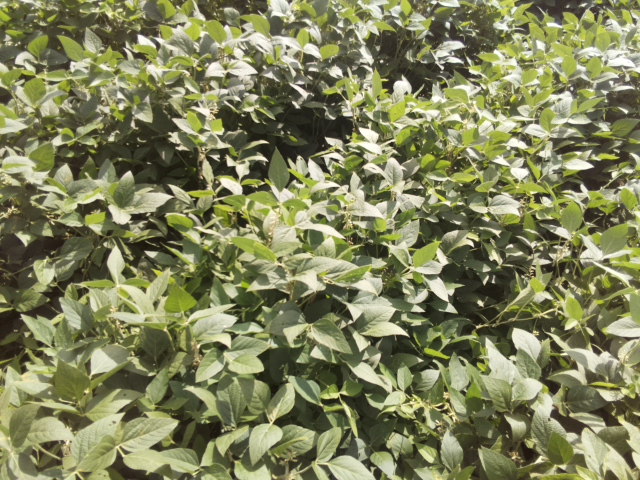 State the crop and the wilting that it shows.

soybean, leaves with no wilting
